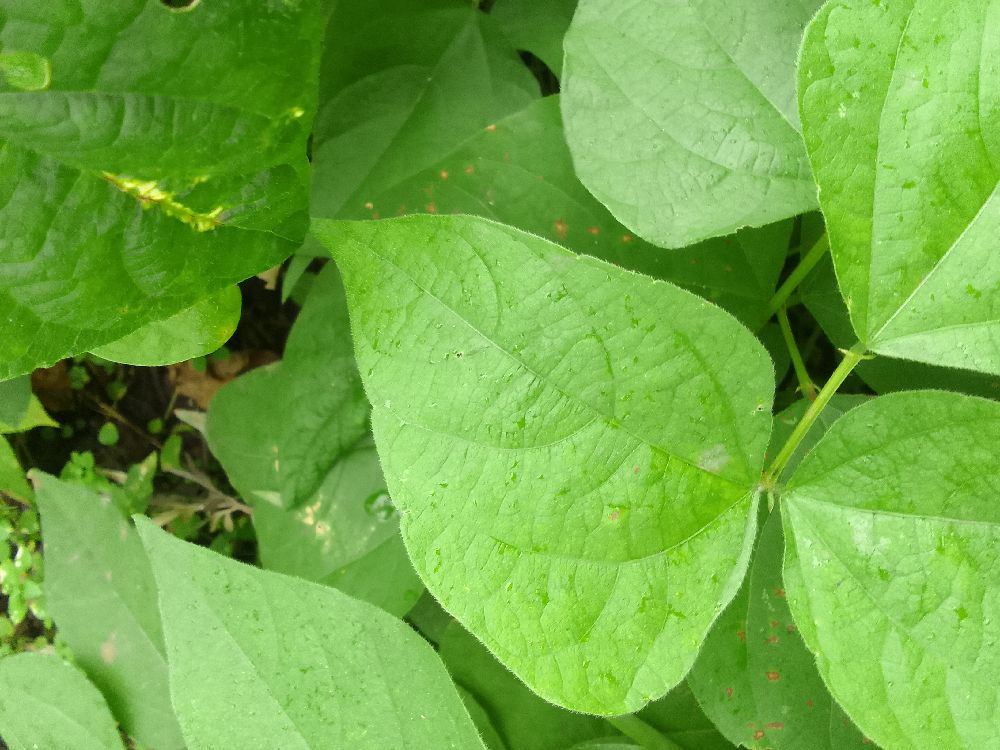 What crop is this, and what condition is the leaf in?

common bean, healthy
